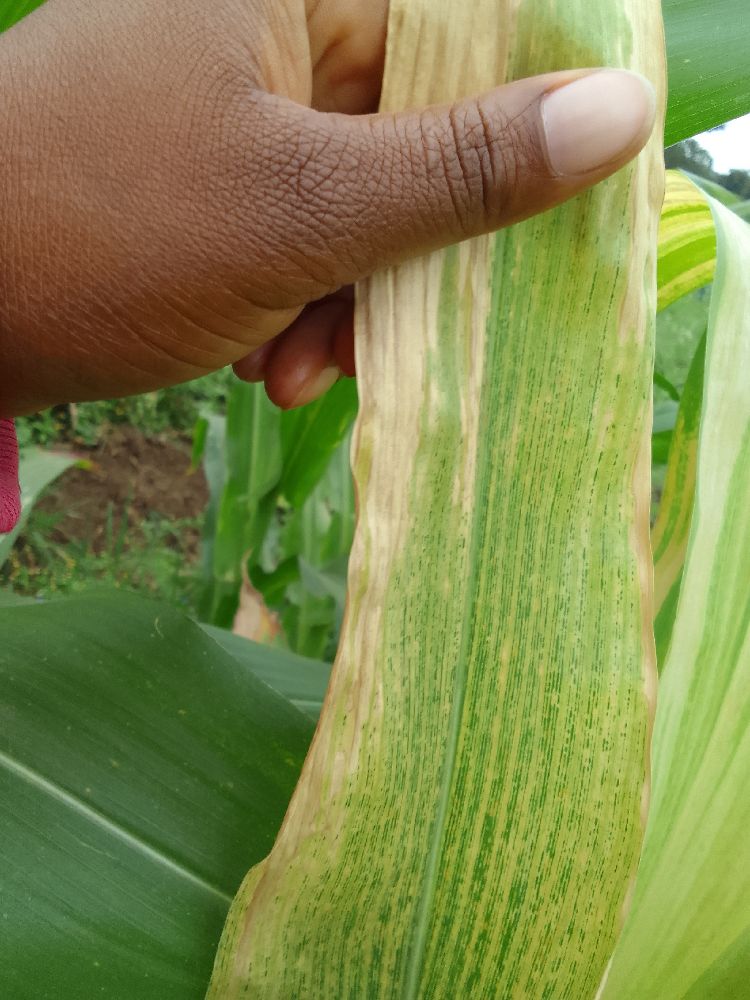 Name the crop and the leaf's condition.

maize, maize lethal necrosis
